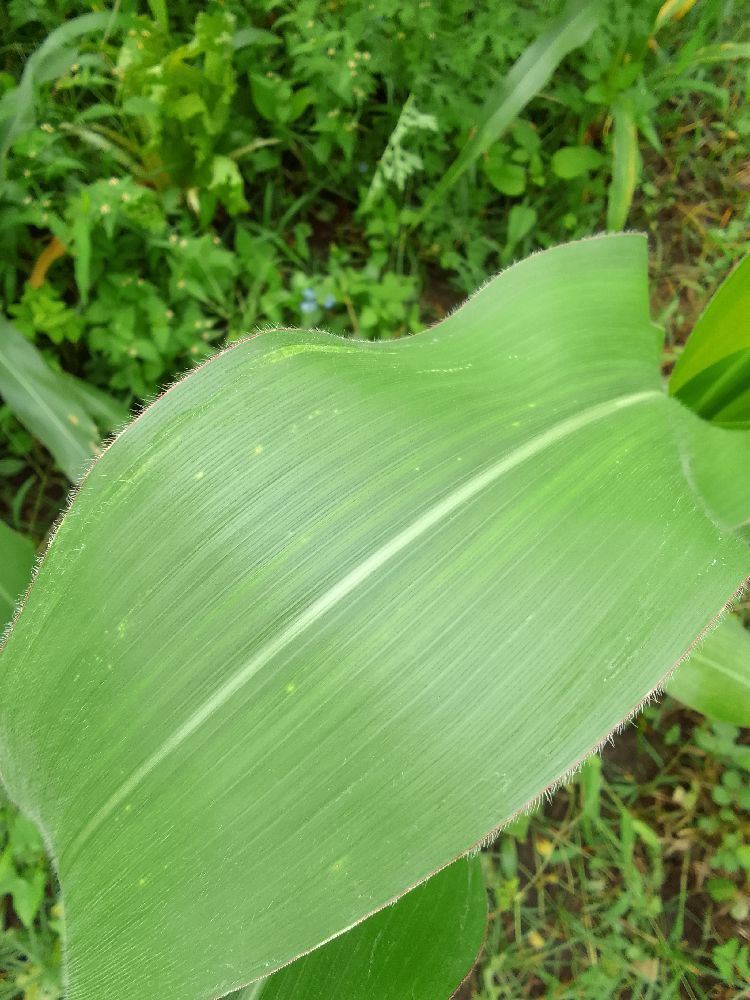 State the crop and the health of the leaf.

maize, healthy
